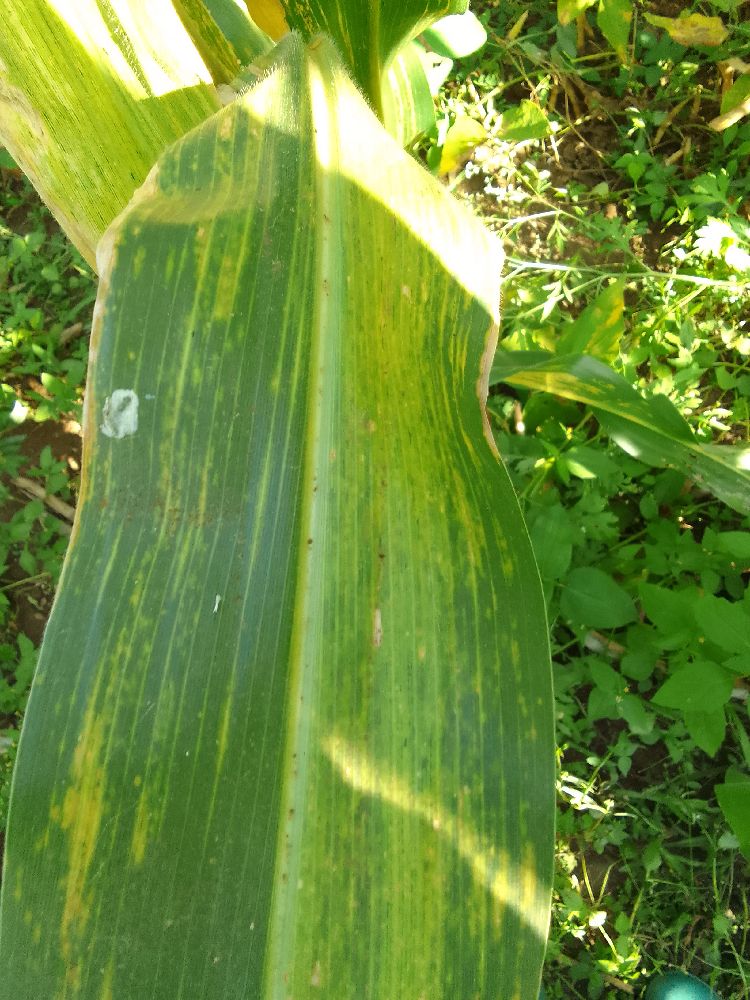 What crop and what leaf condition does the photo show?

maize, maize lethal necrosis
